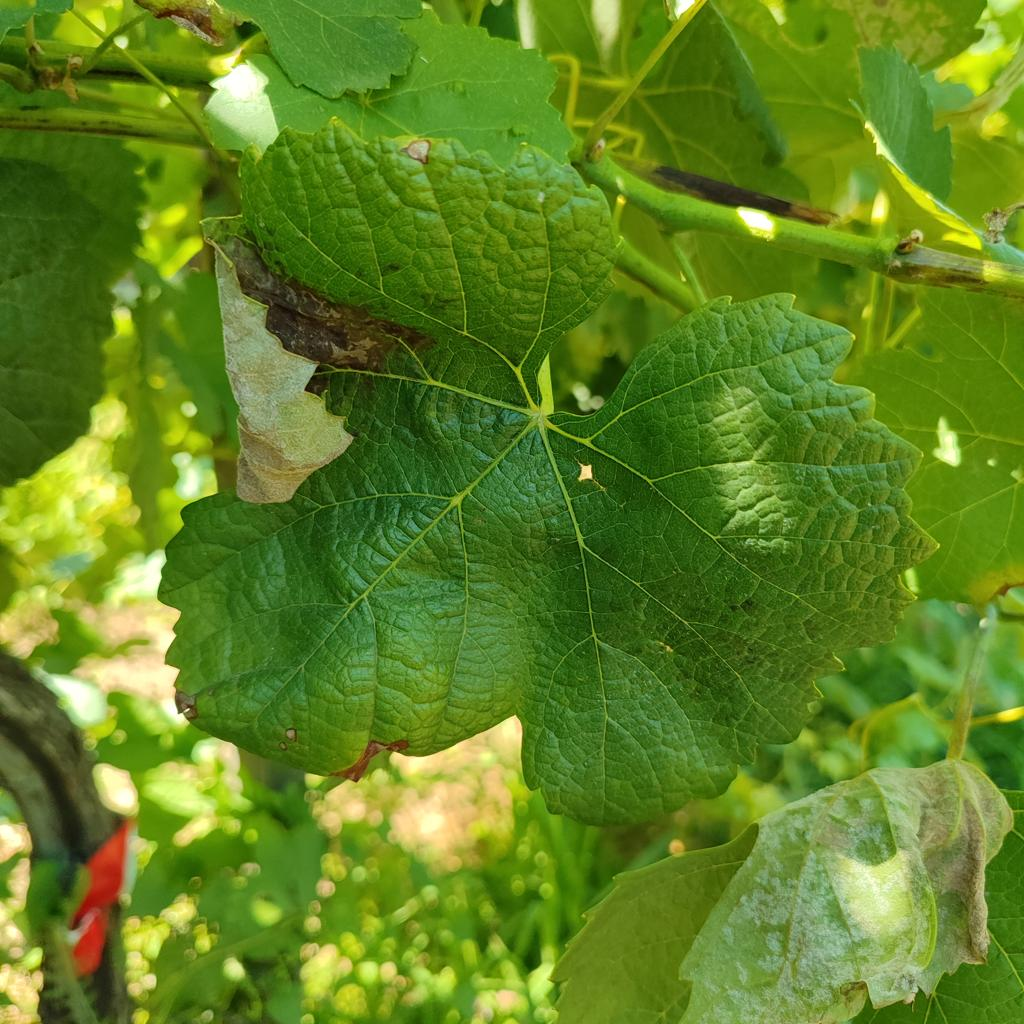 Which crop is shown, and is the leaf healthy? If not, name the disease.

grapevine, downy mildew
